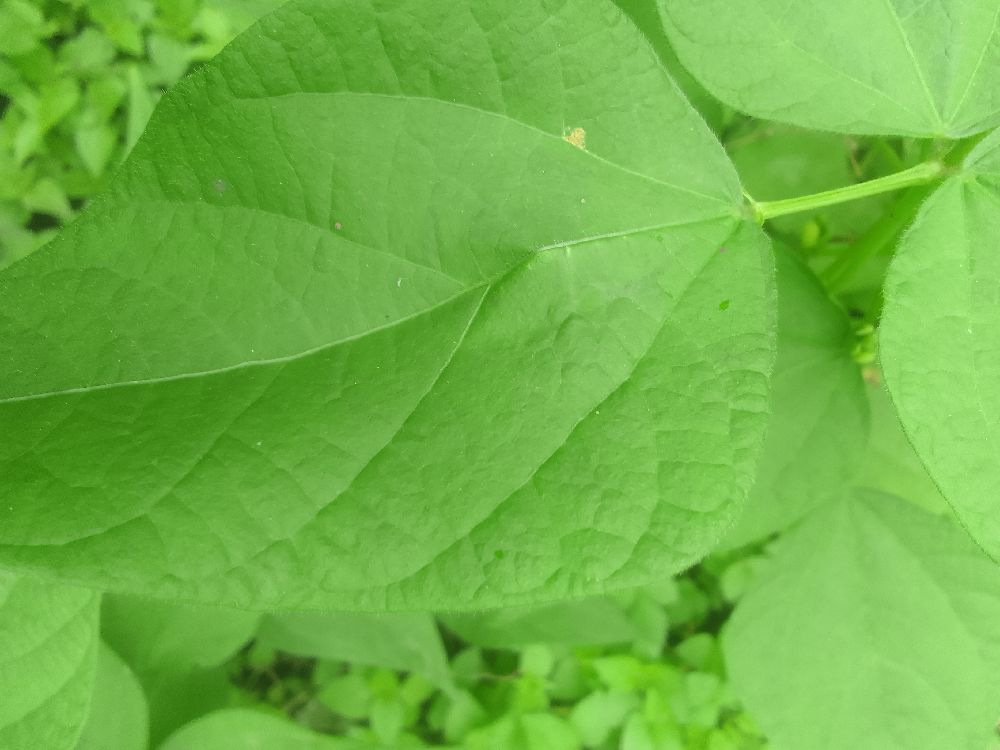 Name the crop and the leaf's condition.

common bean, healthy
